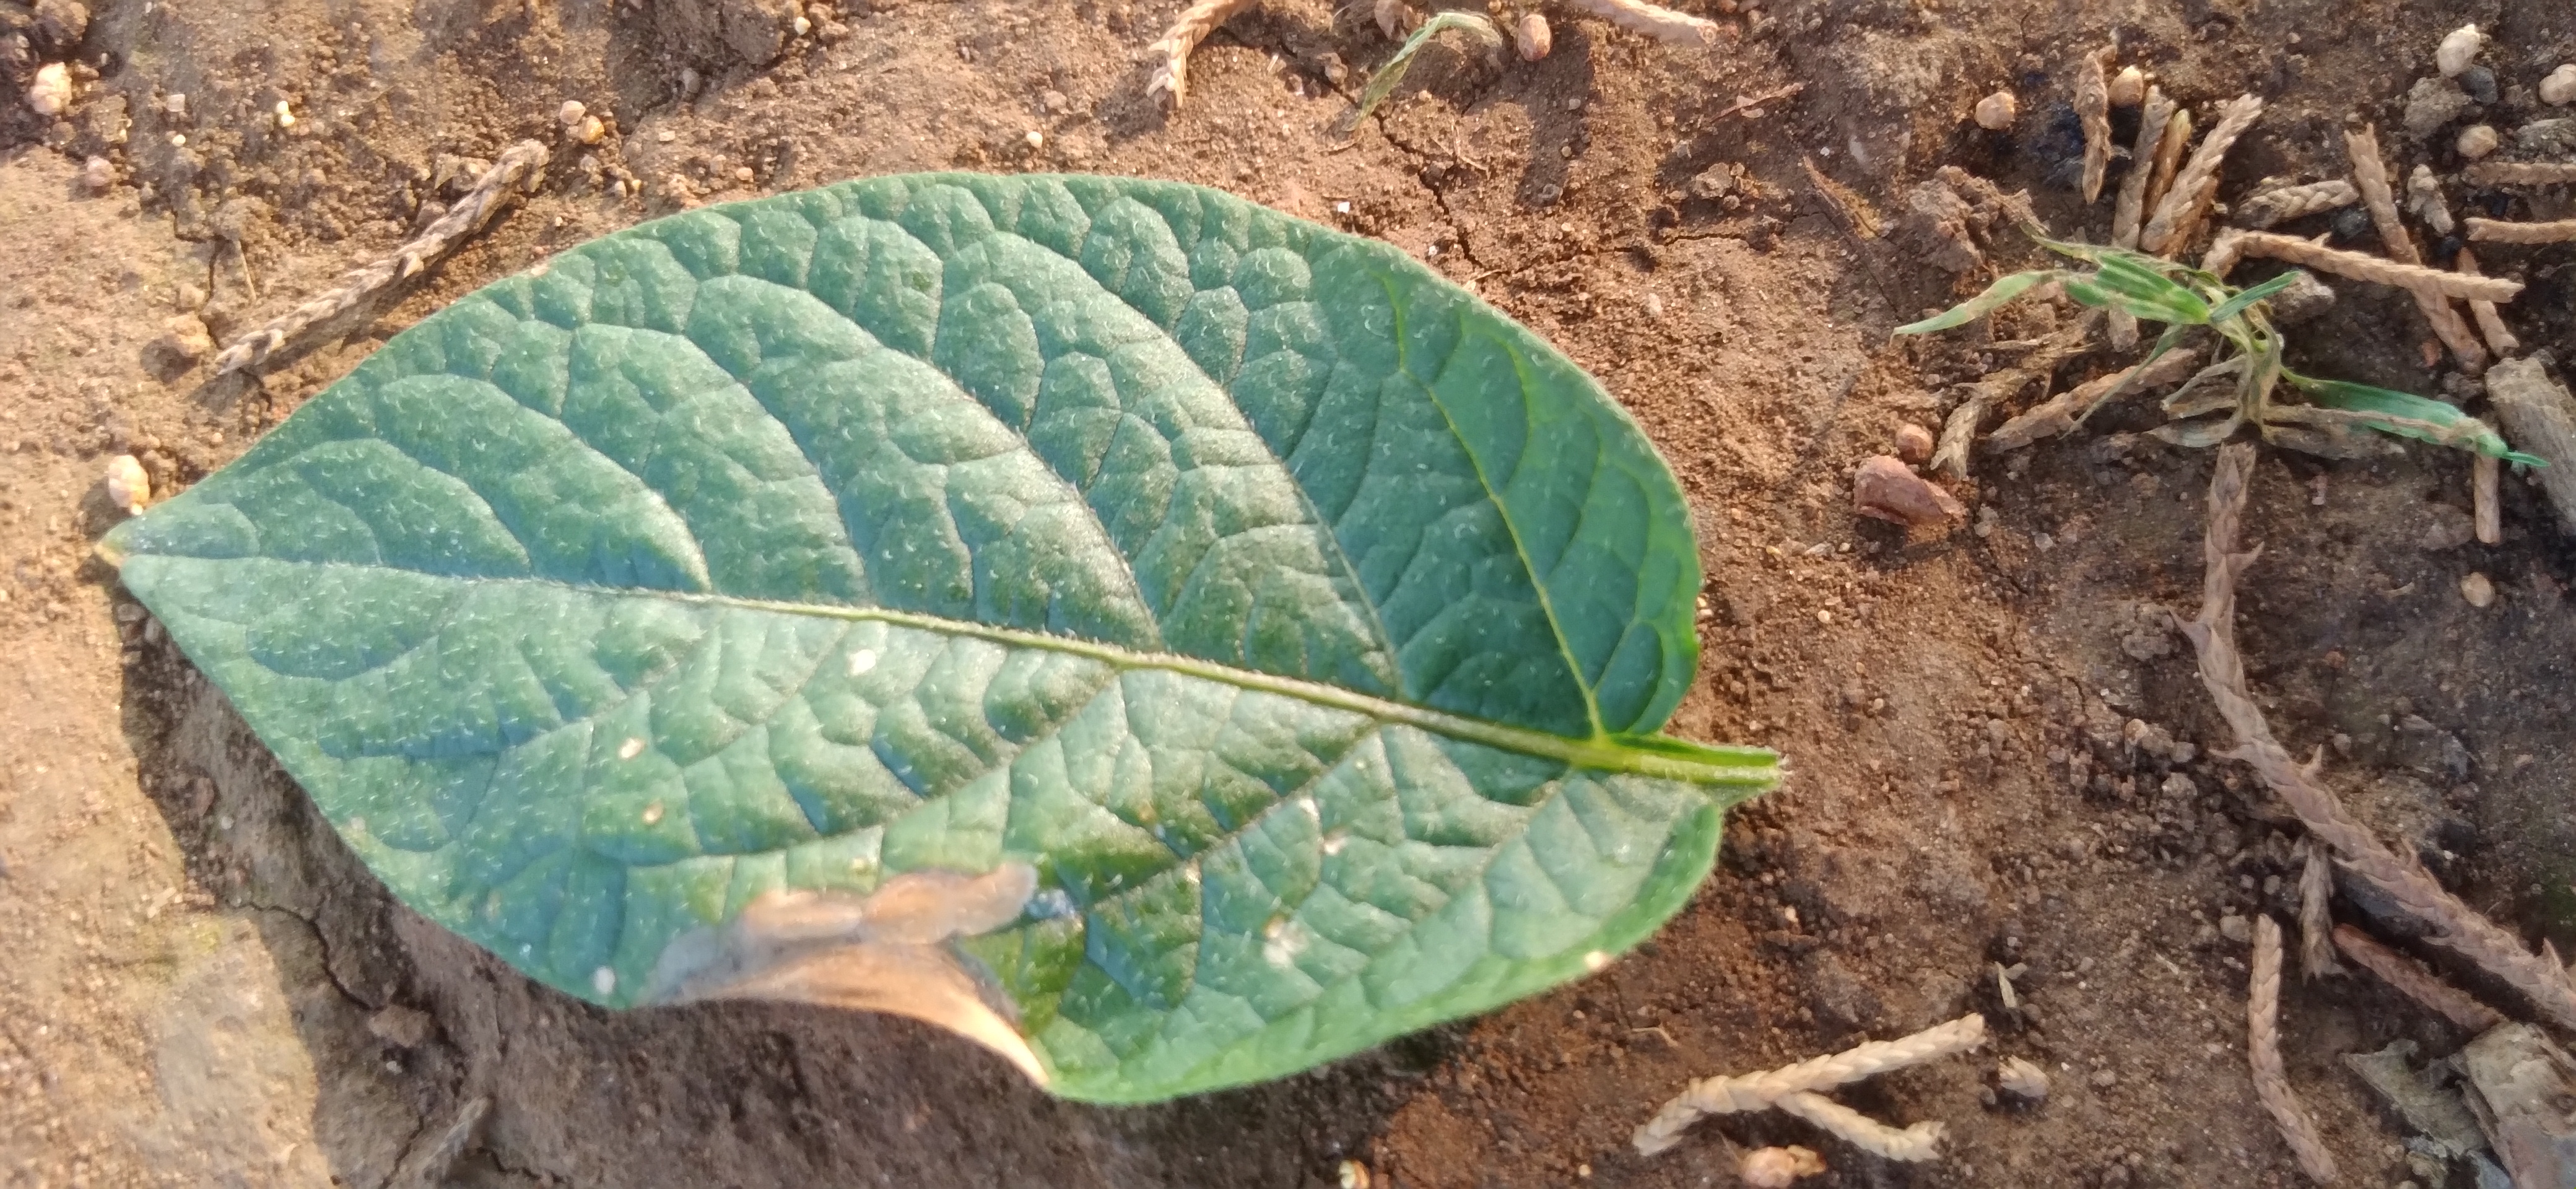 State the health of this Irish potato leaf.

early blight
